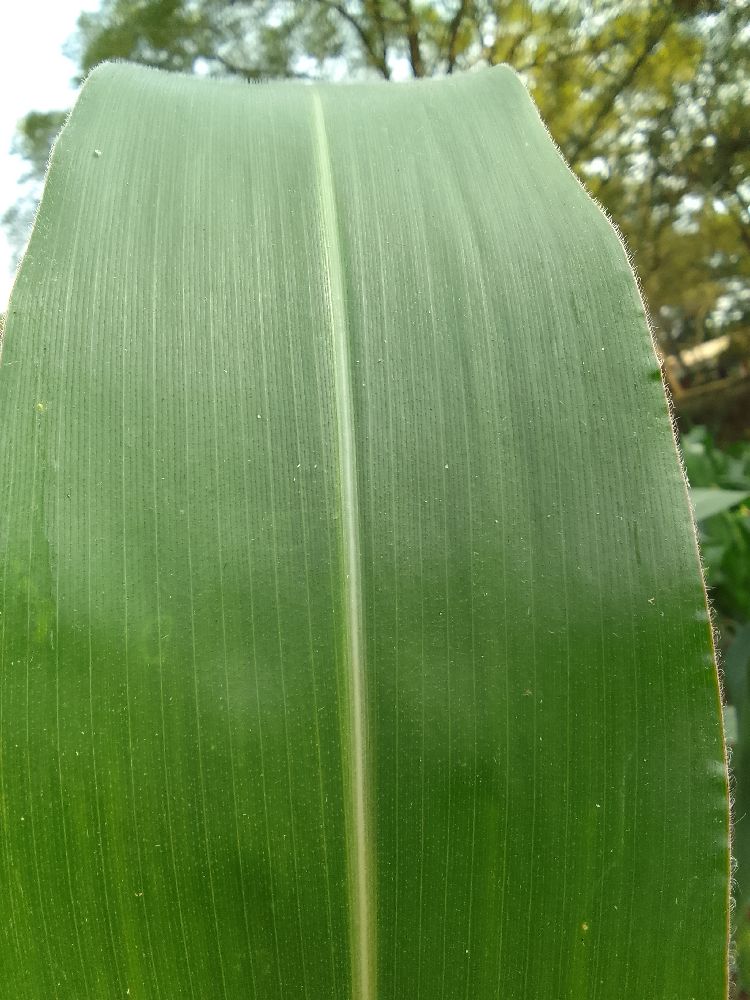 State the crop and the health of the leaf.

maize, healthy
